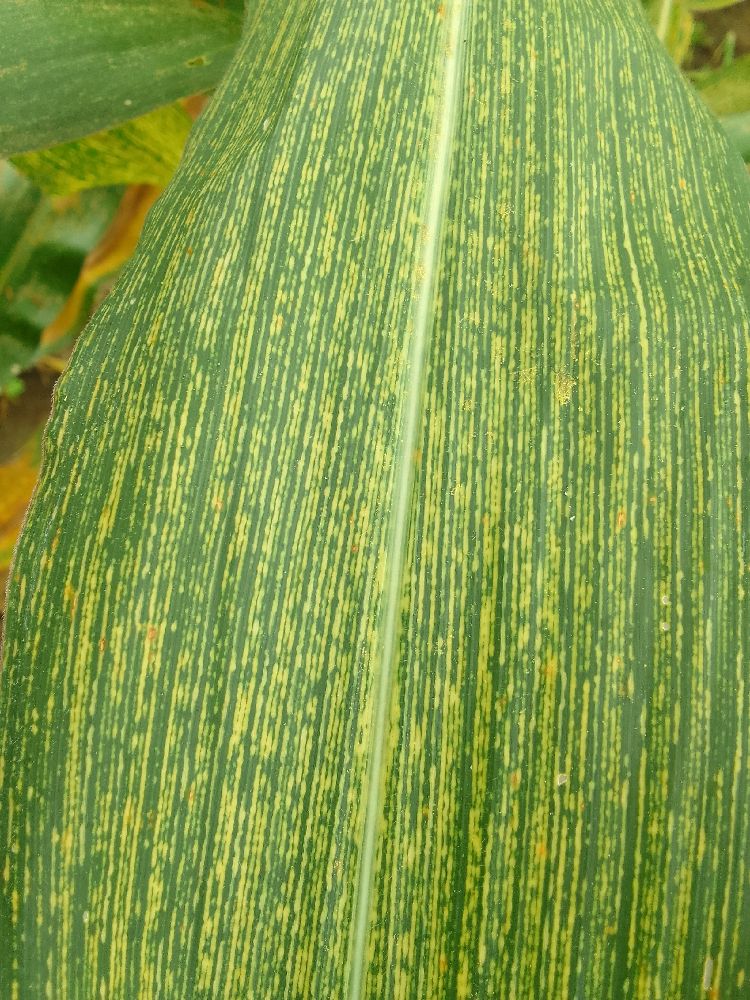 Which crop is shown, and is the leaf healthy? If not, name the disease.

maize, maize streak virus
